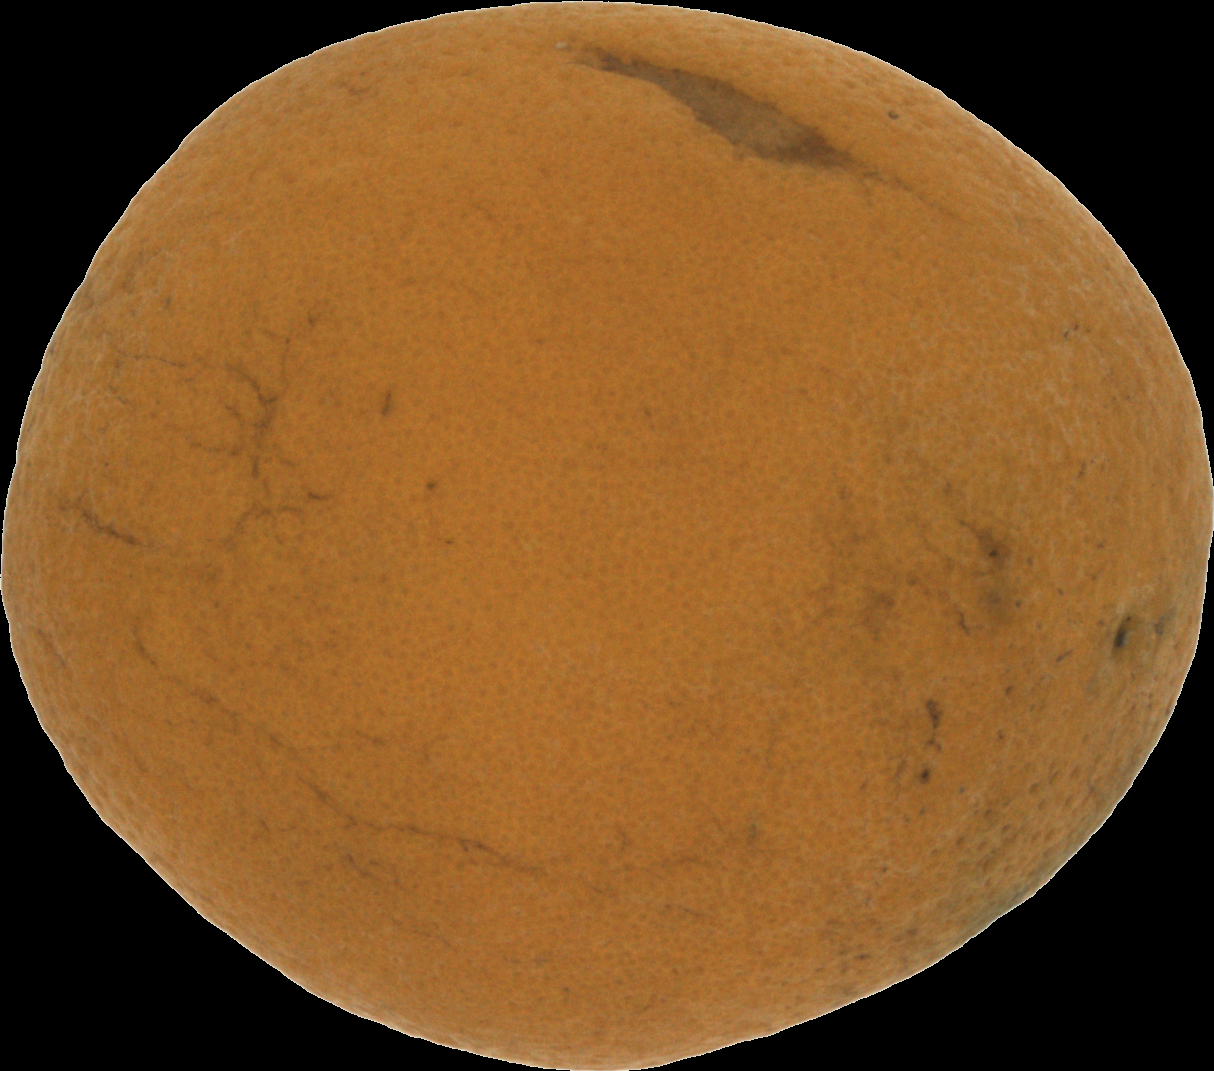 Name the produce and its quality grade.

orange, bad
